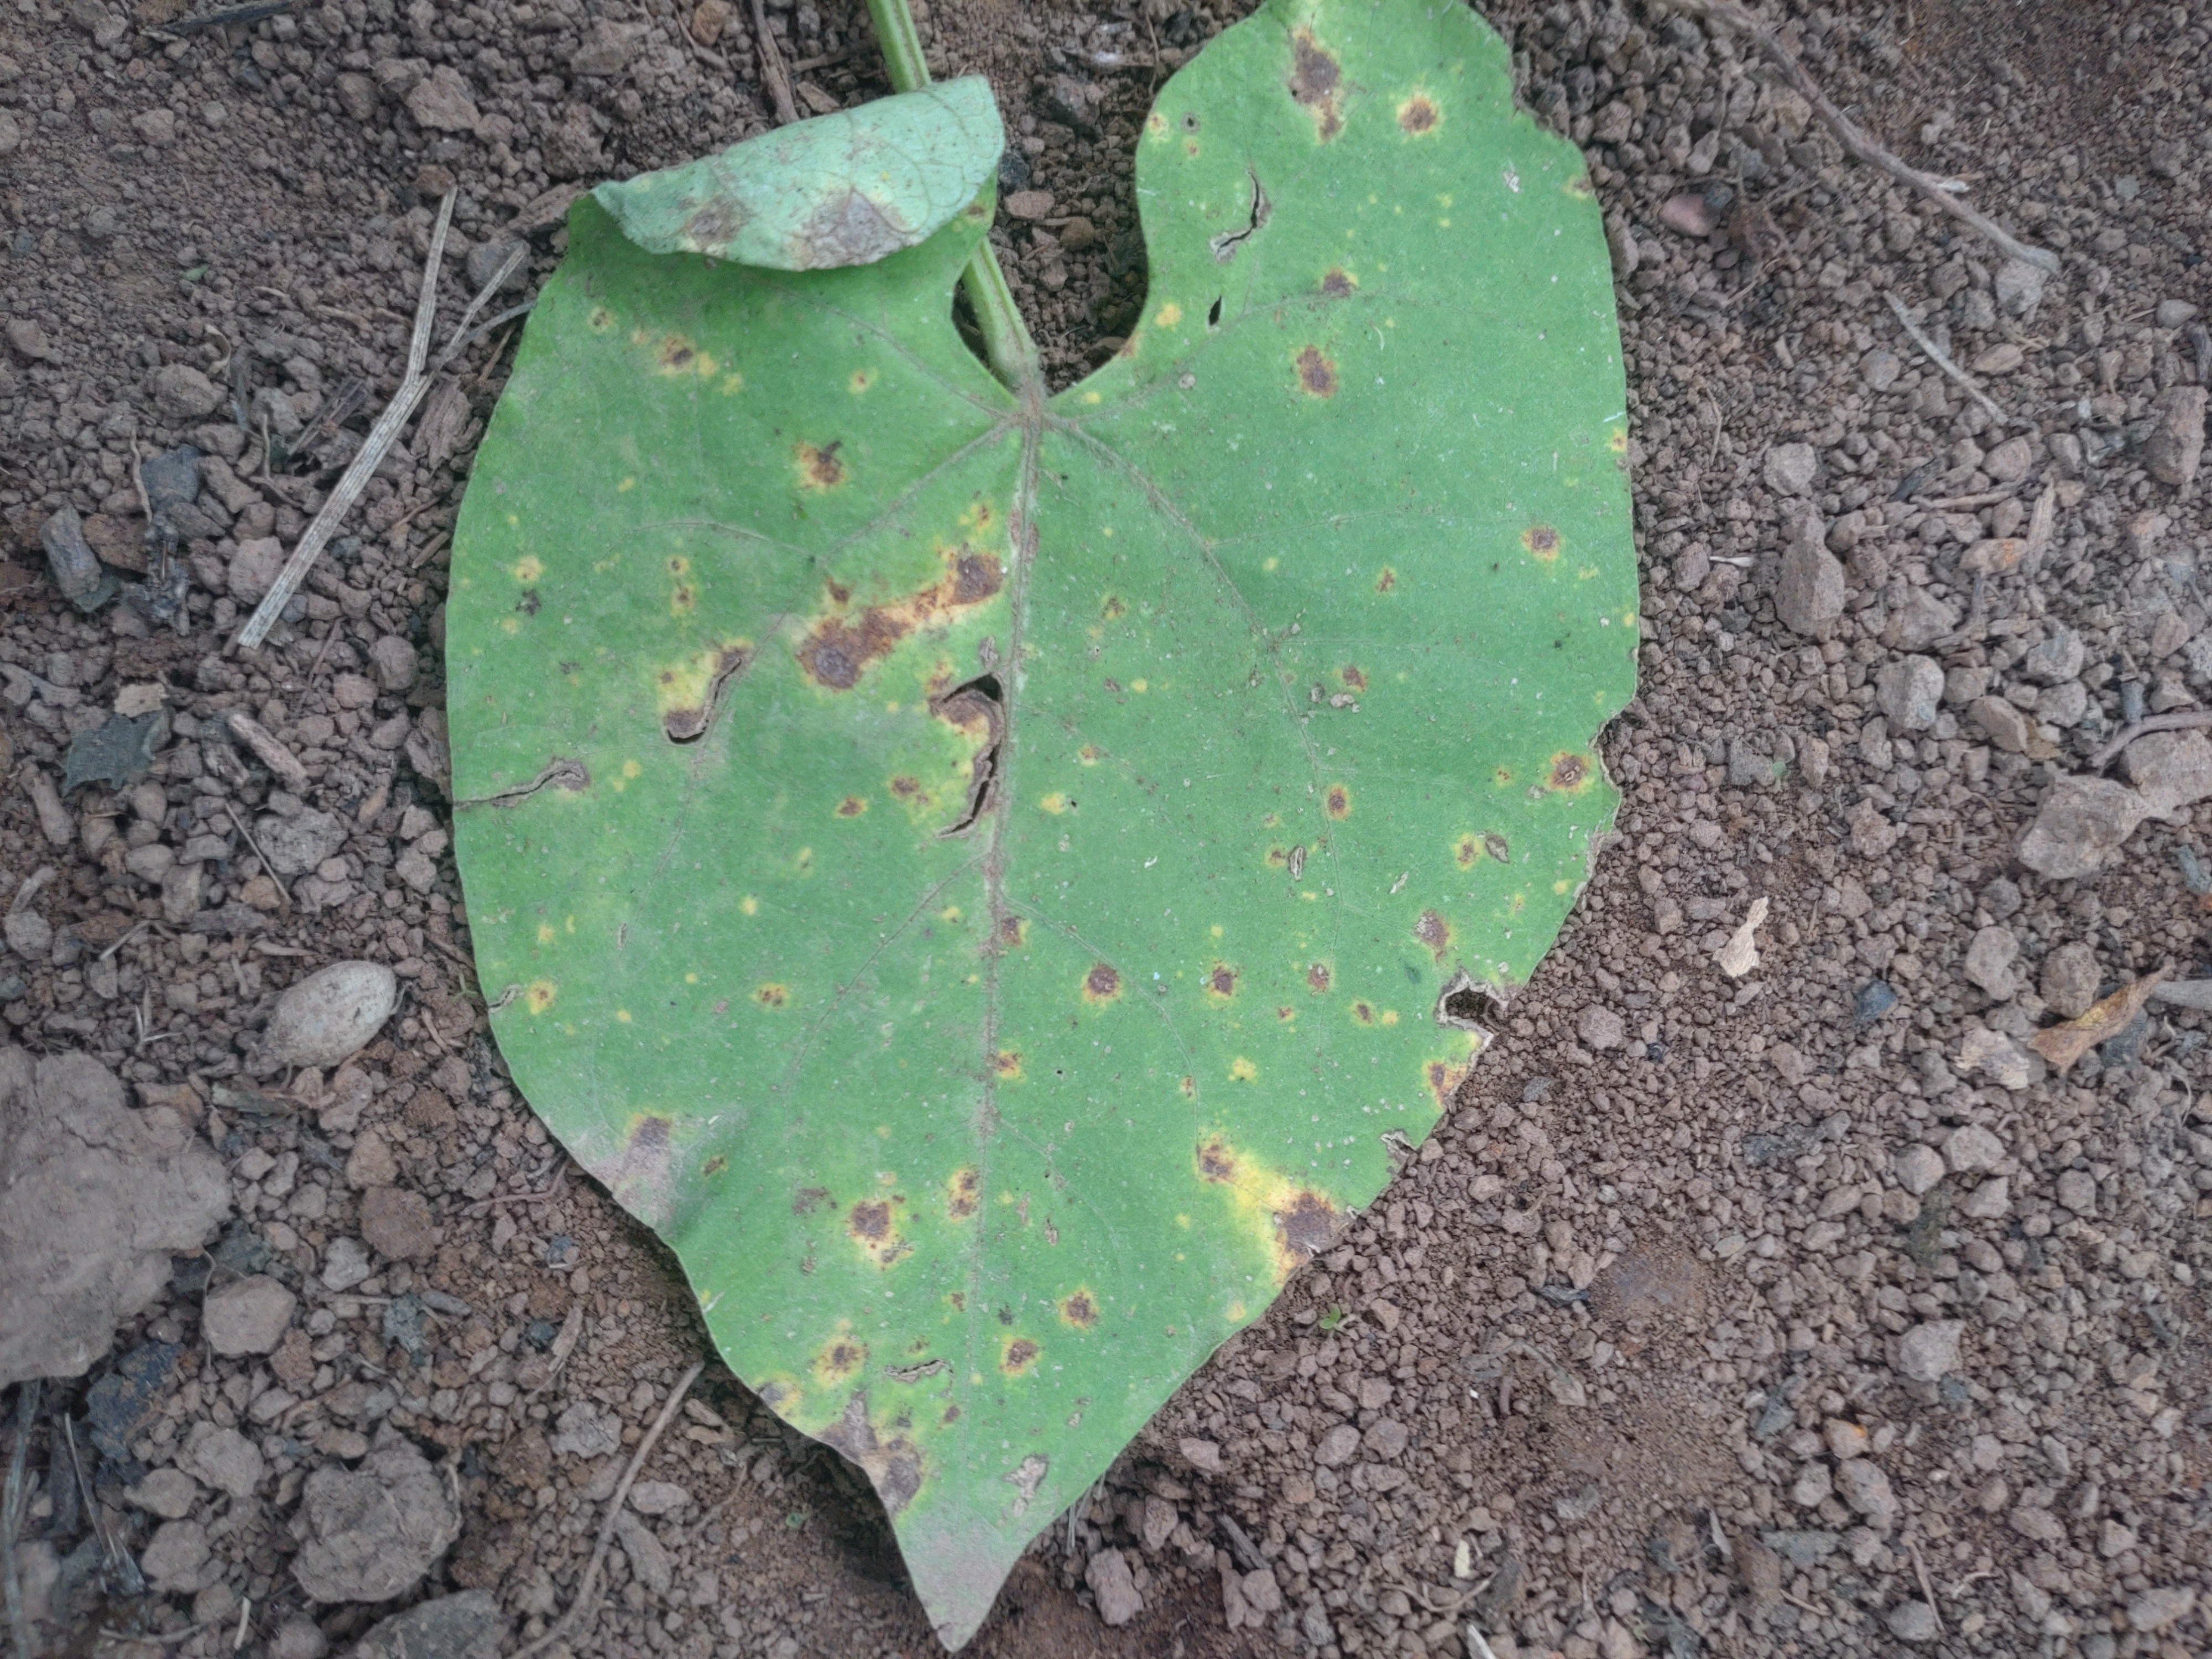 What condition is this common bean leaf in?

rust
